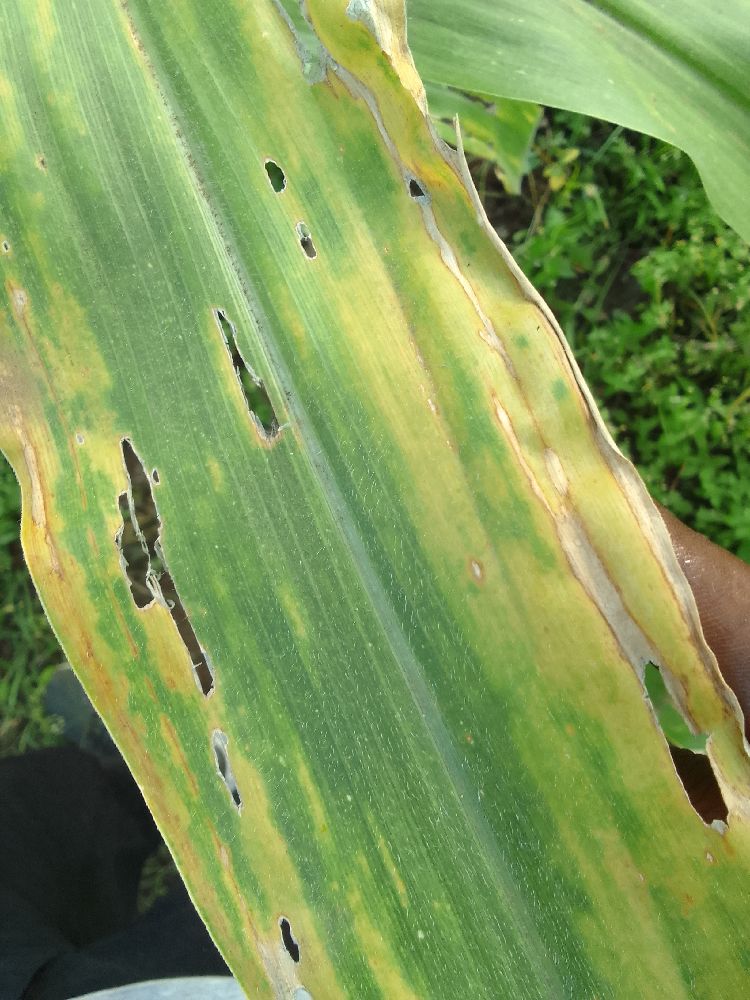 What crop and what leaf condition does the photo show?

maize, maize lethal necrosis
